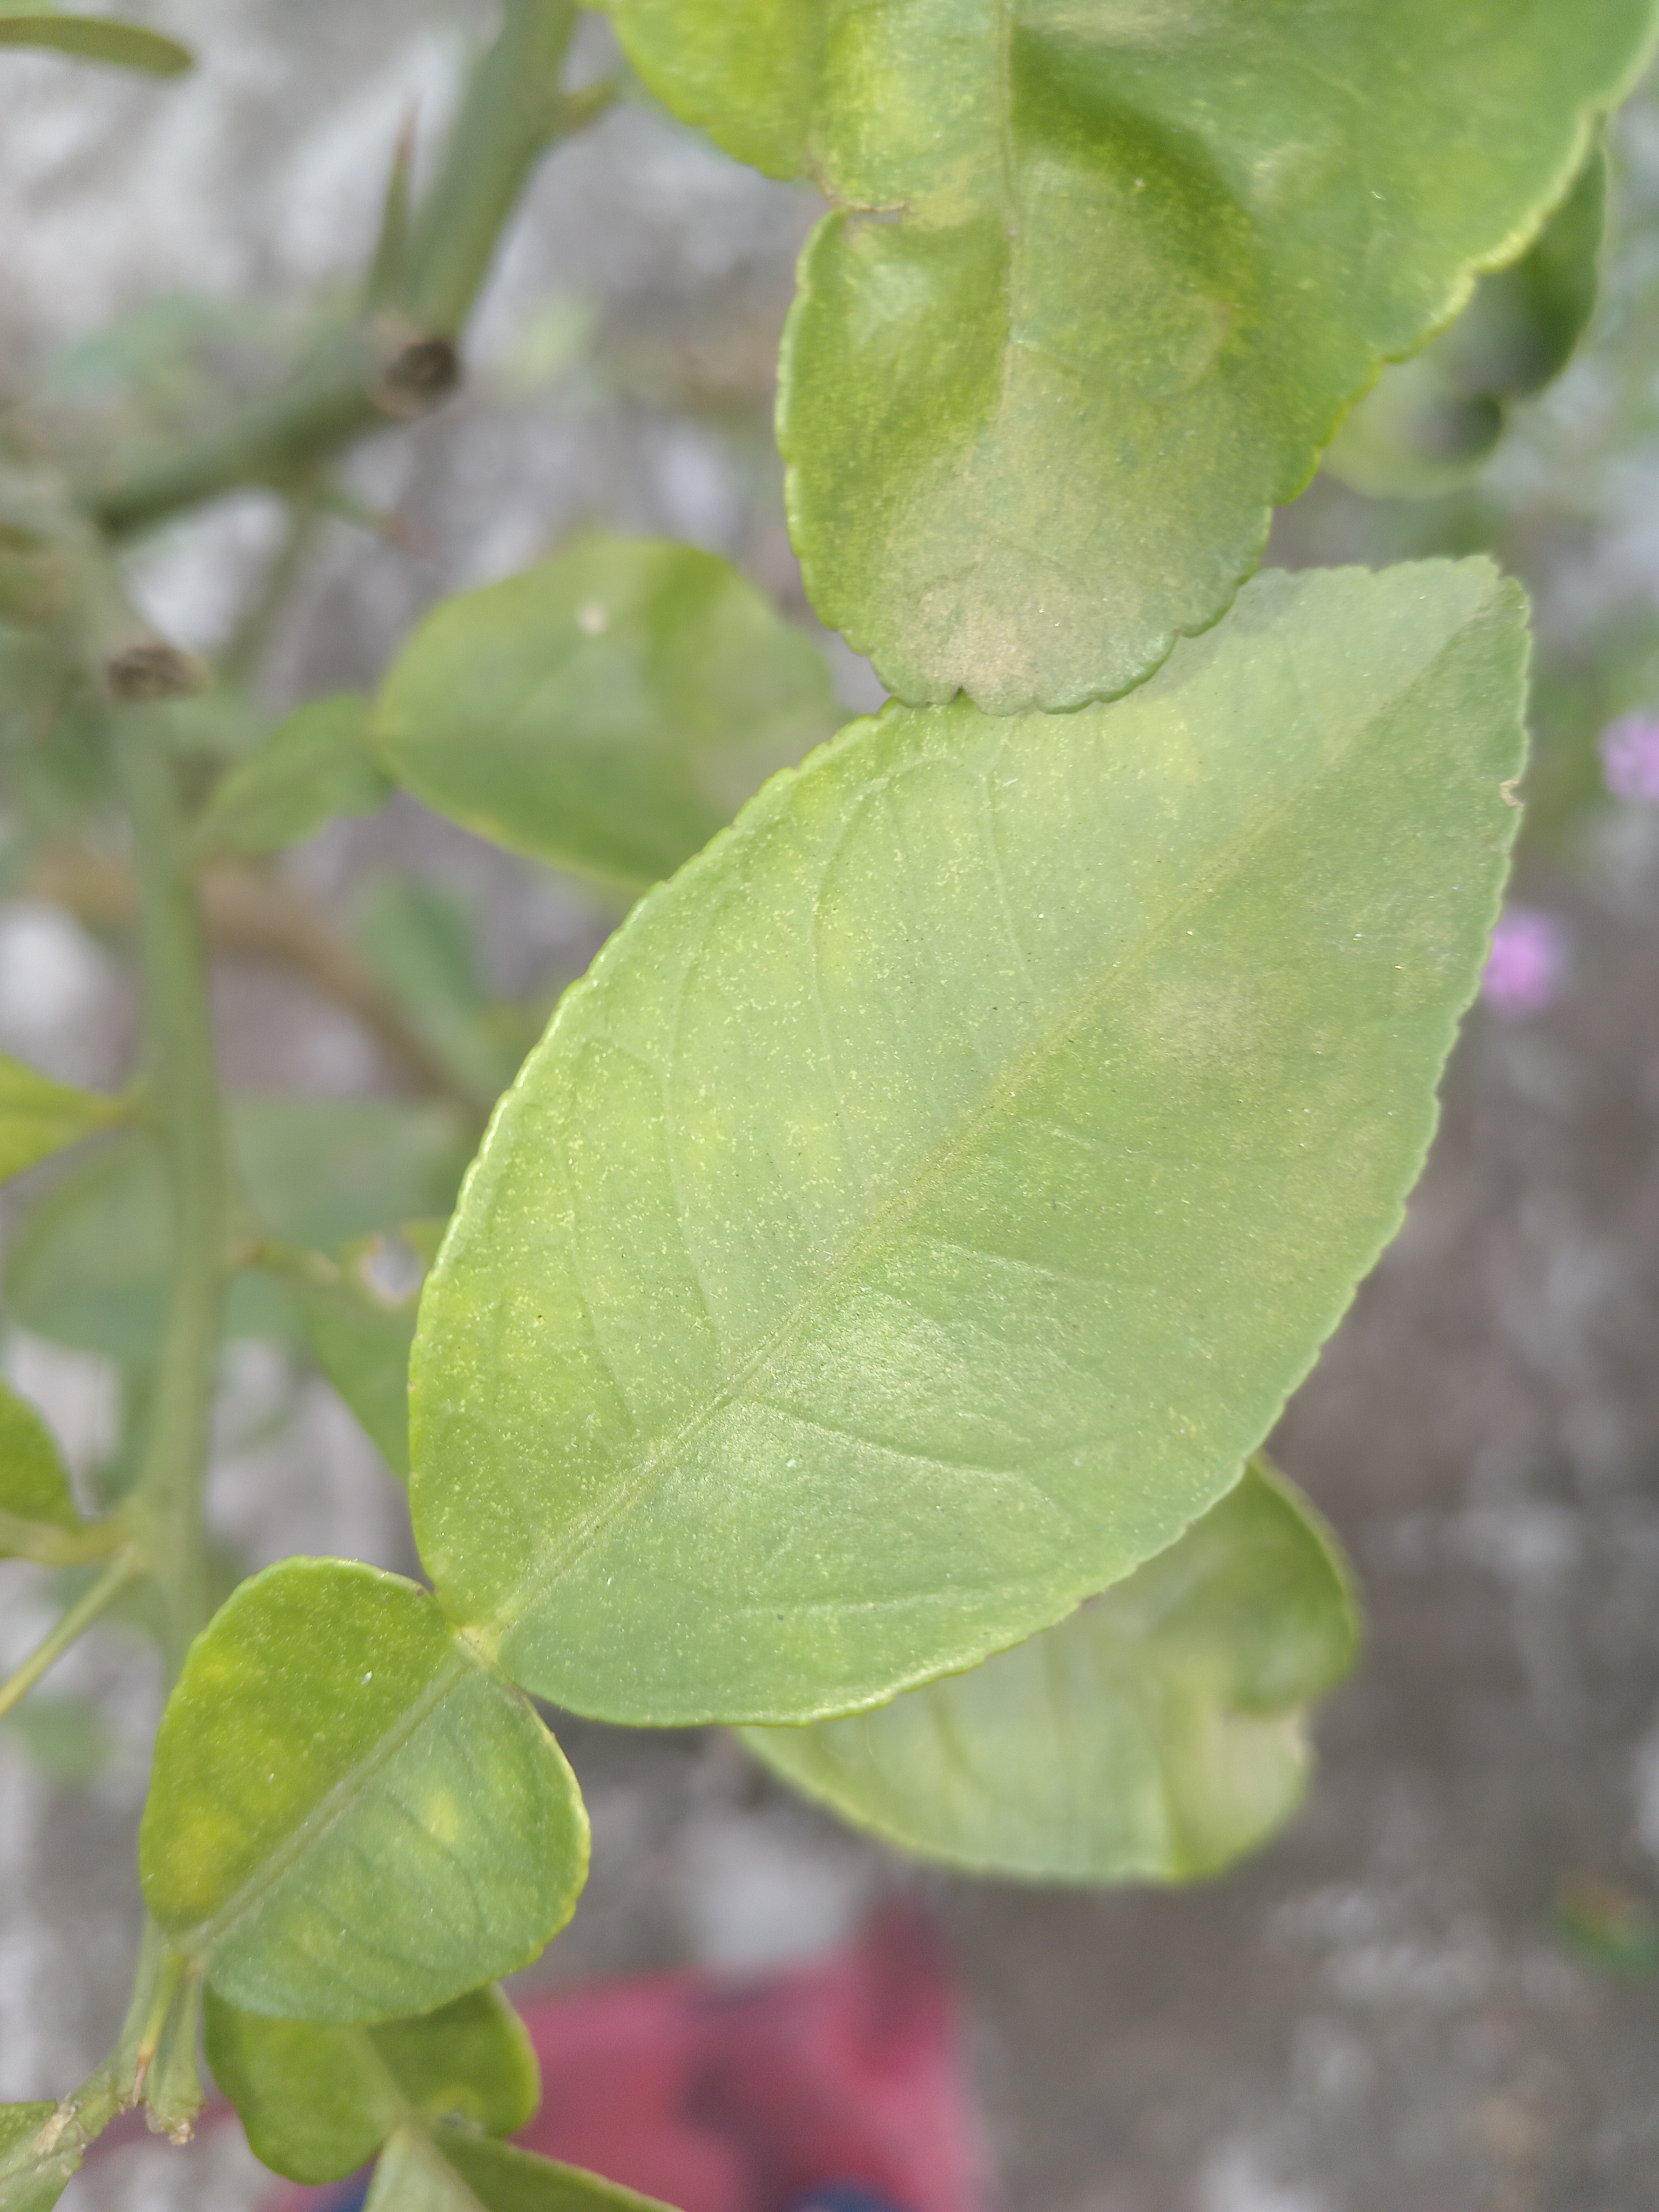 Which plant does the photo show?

lemon
